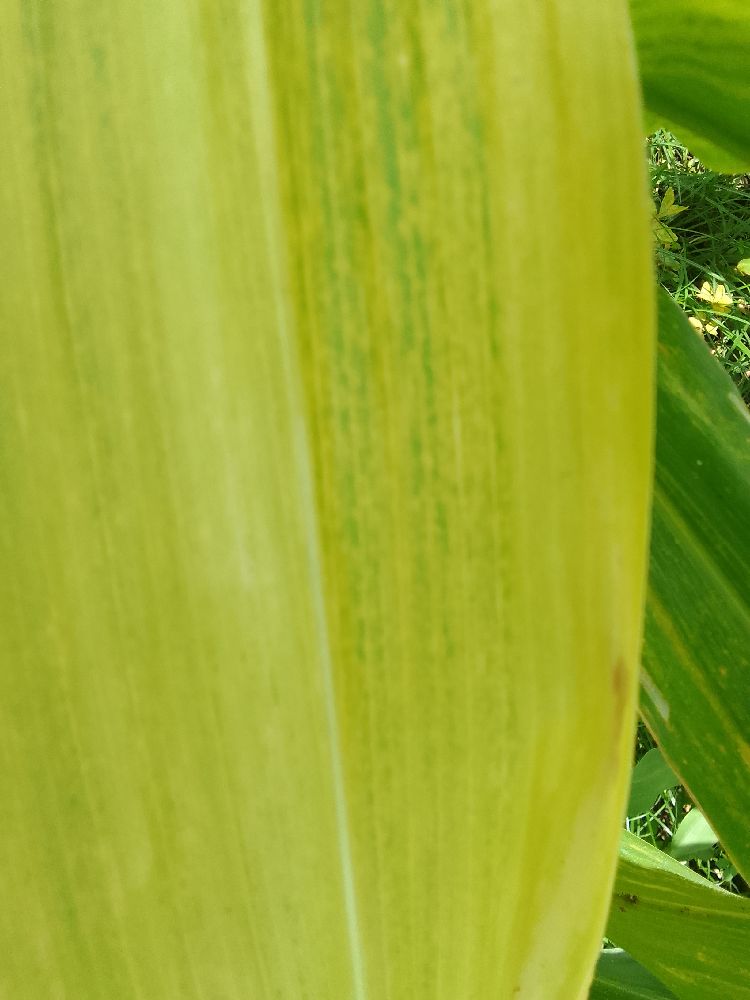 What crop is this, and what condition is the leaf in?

maize, maize lethal necrosis
